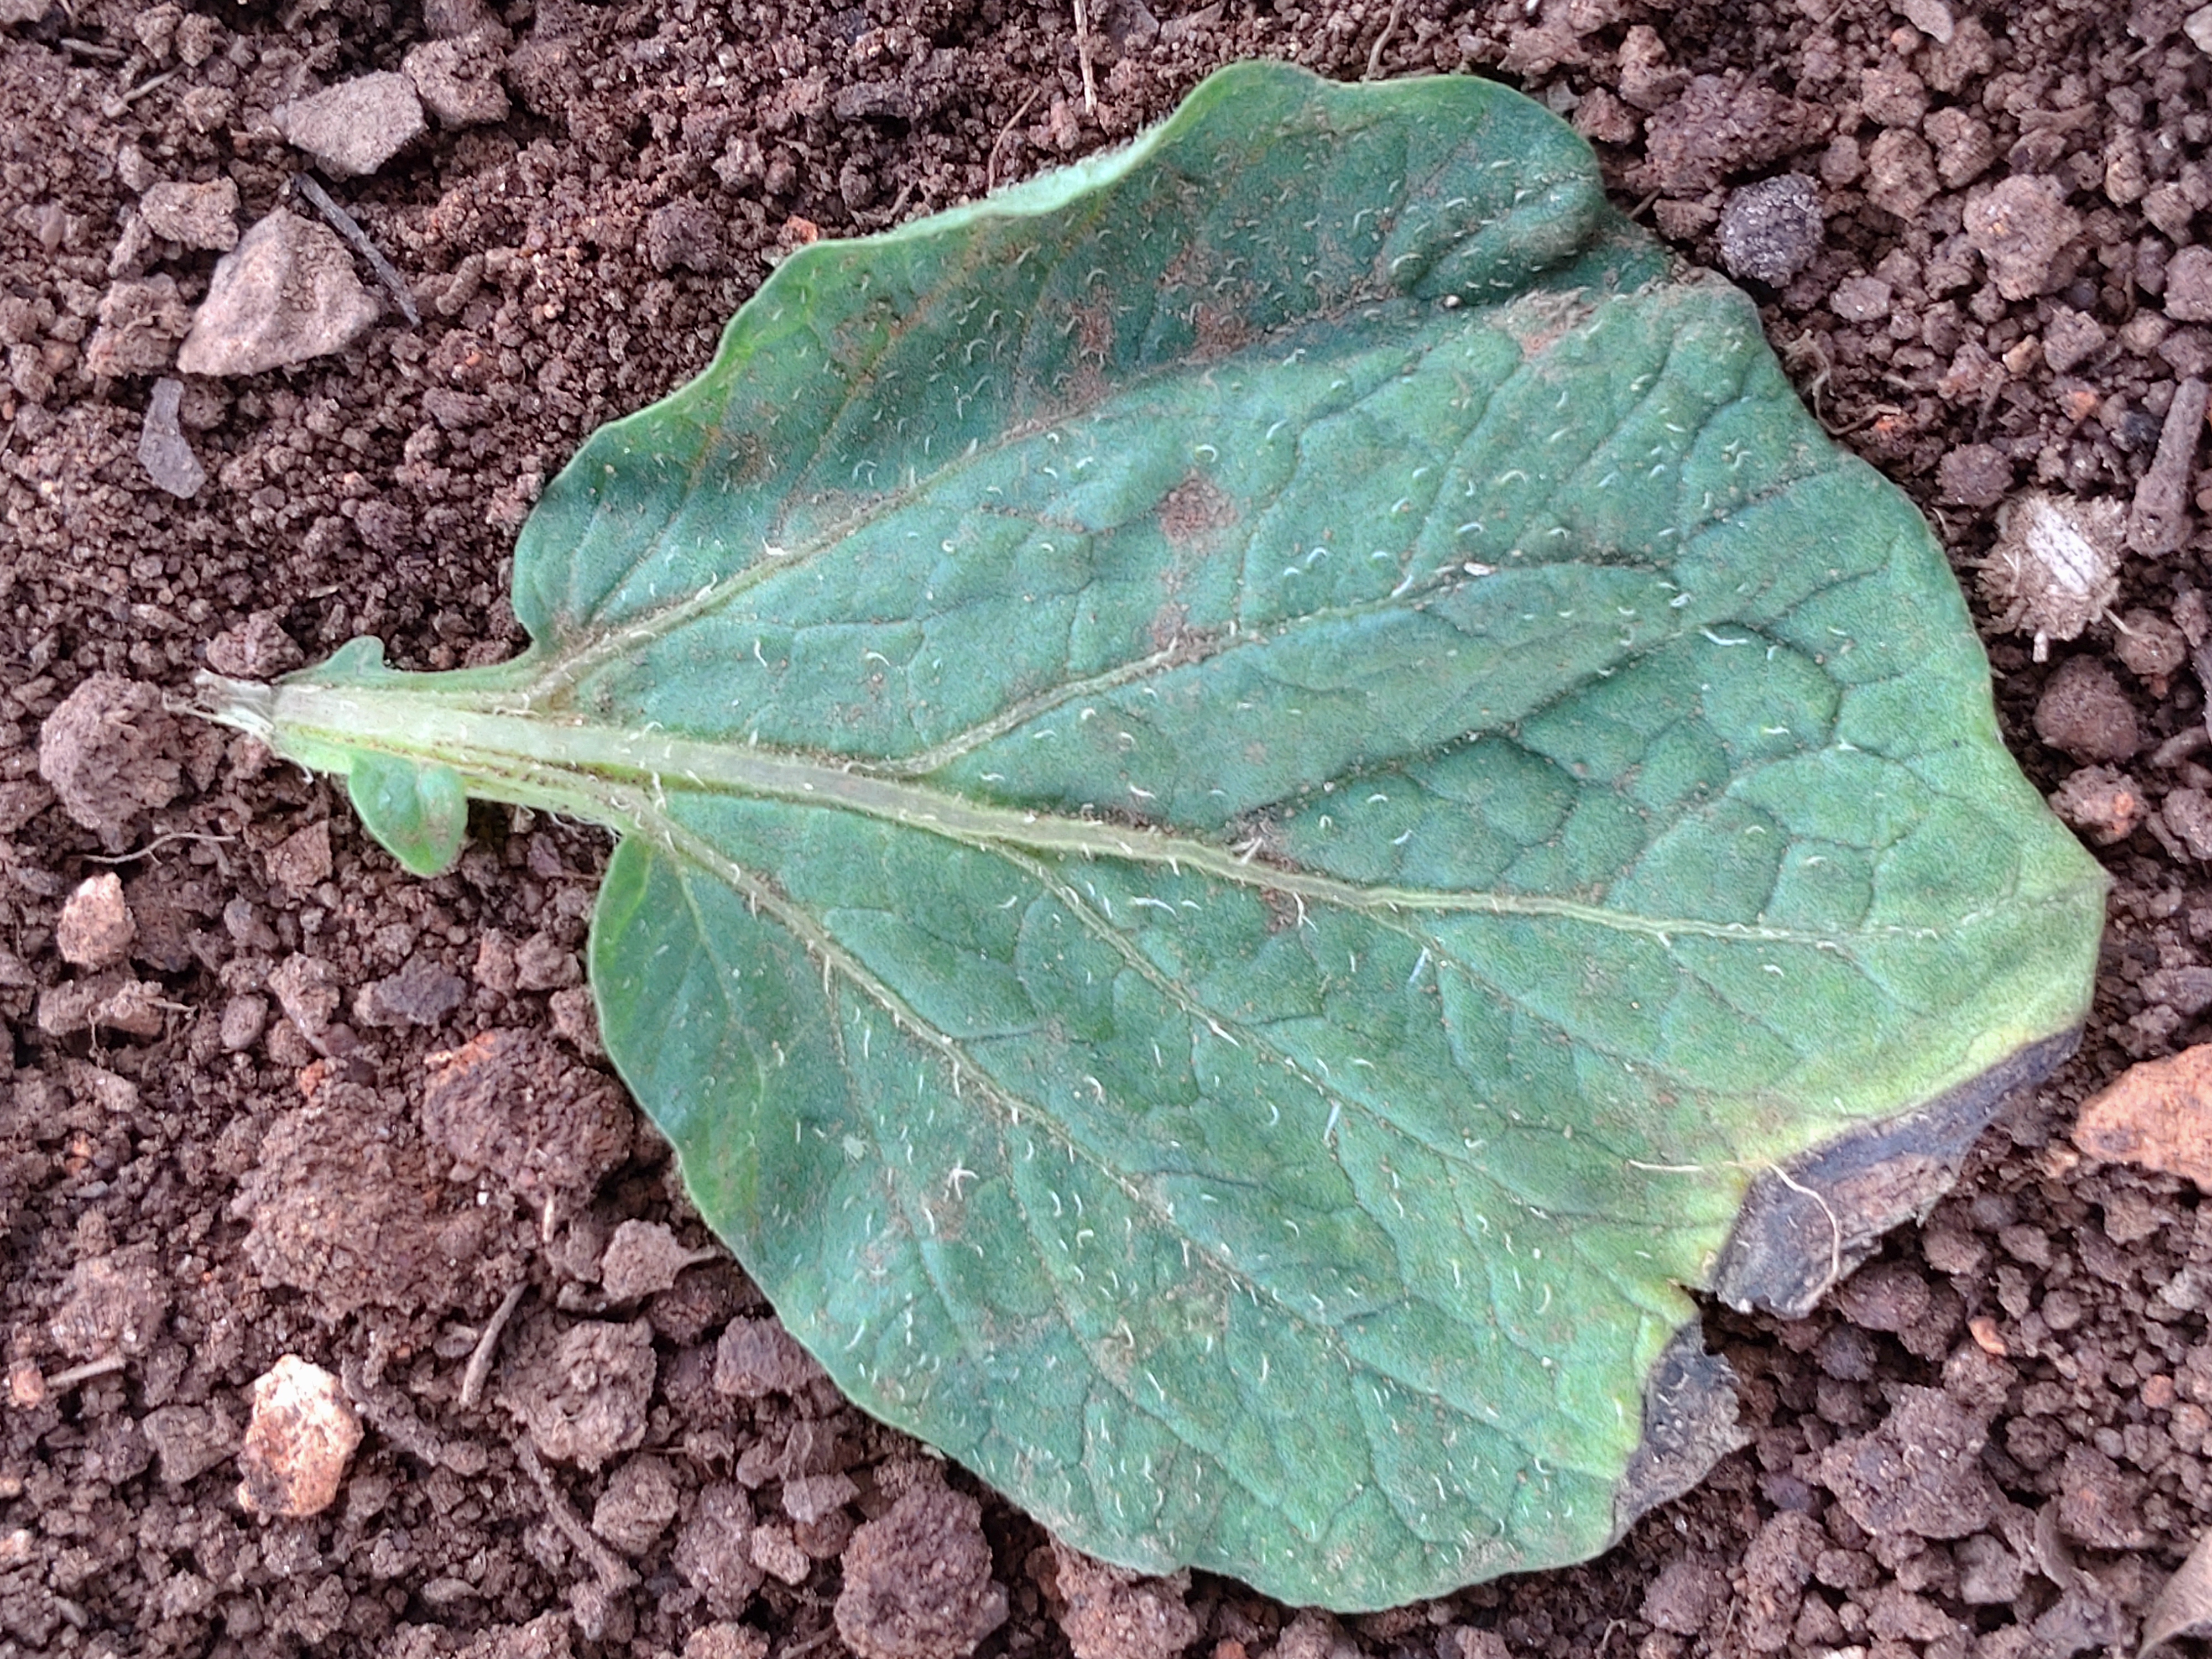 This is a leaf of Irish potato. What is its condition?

early blight
